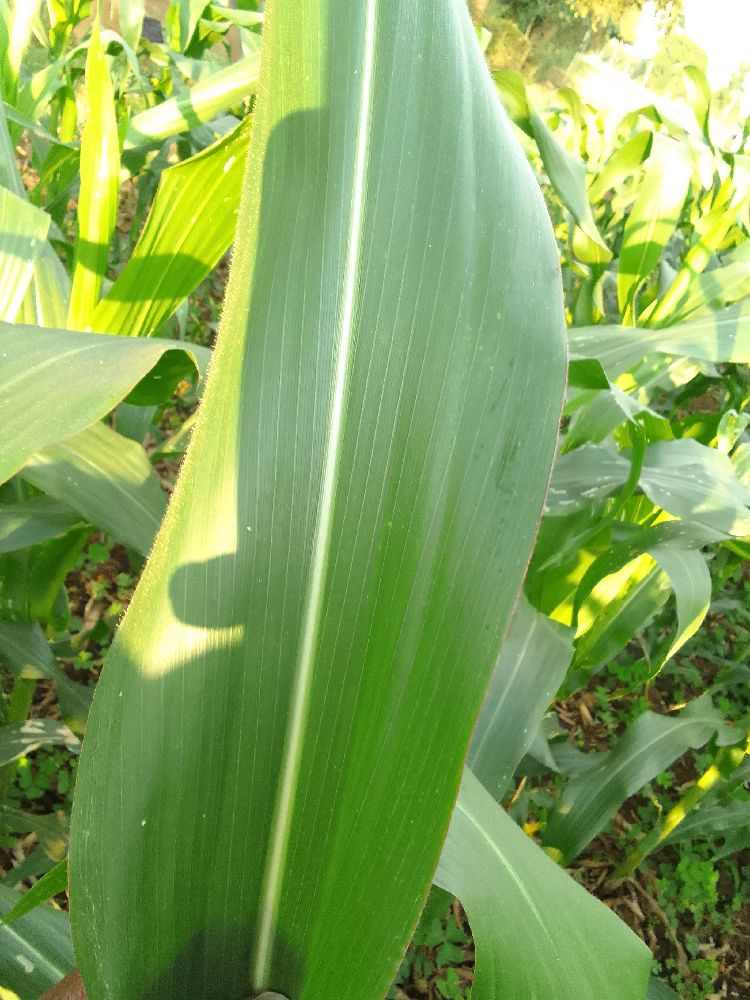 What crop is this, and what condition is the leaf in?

maize, healthy
